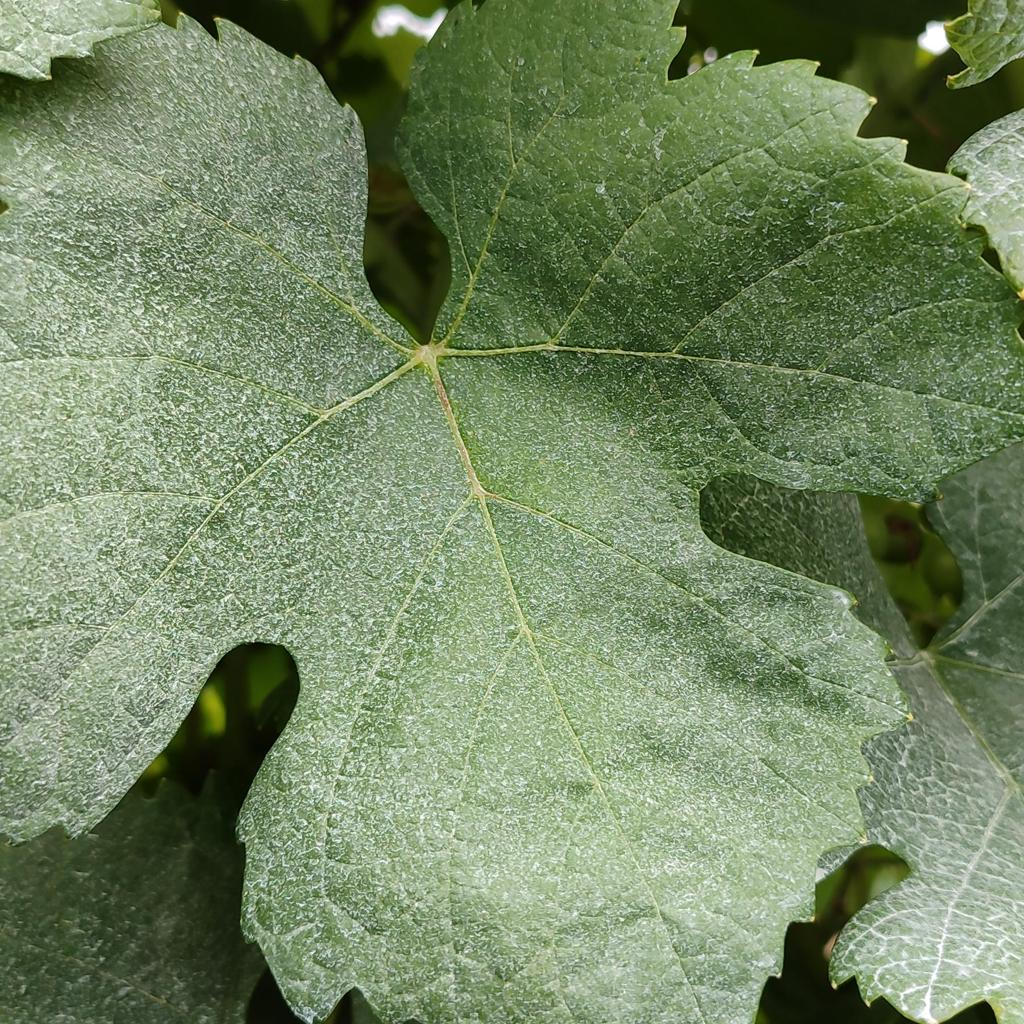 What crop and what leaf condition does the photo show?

grapevine, healthy
